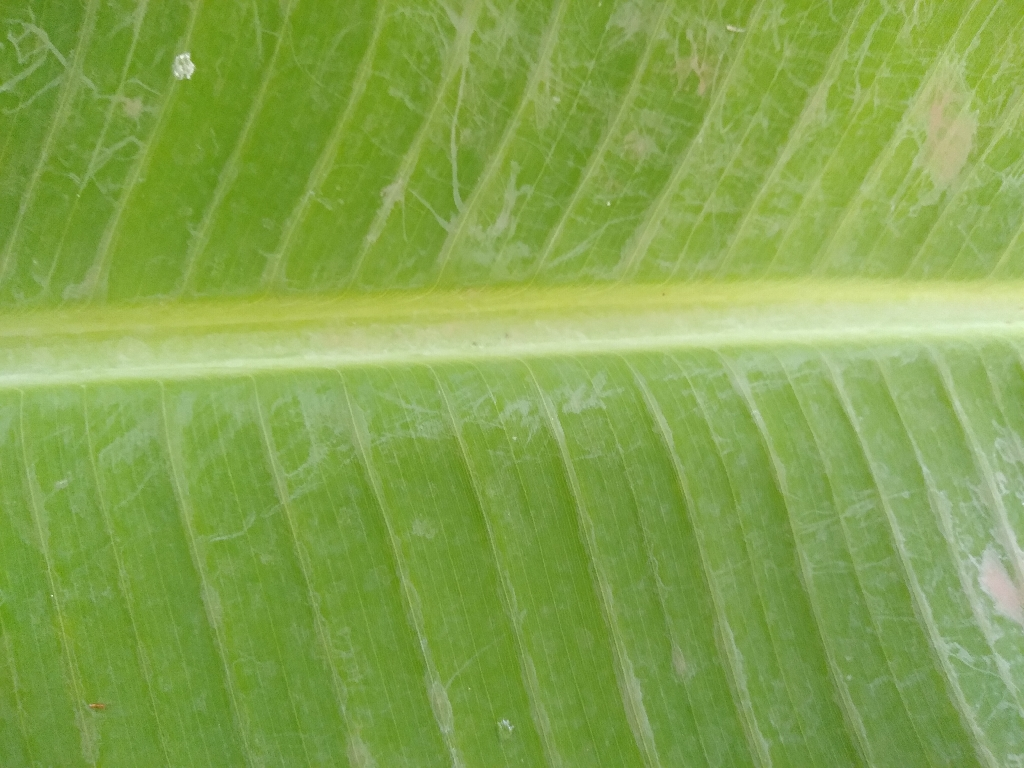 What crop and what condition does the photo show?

banana, healthy
